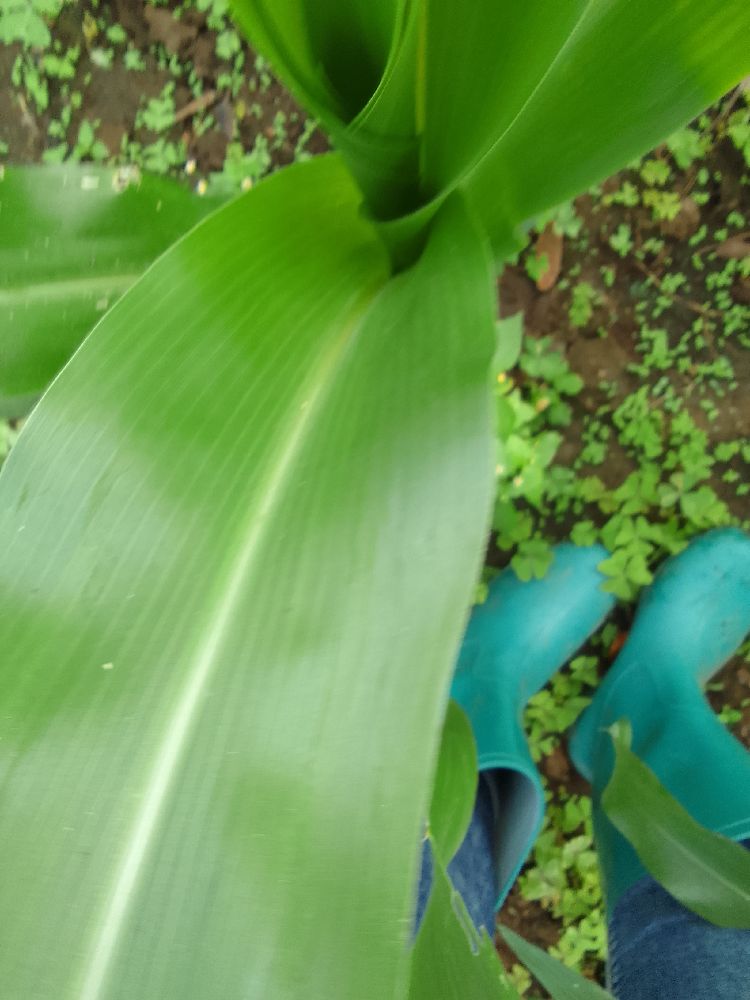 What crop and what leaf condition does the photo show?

maize, healthy
